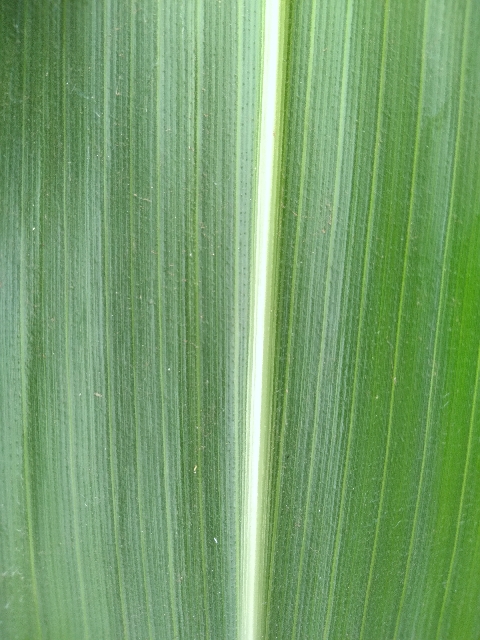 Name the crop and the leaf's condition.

maize, healthy
